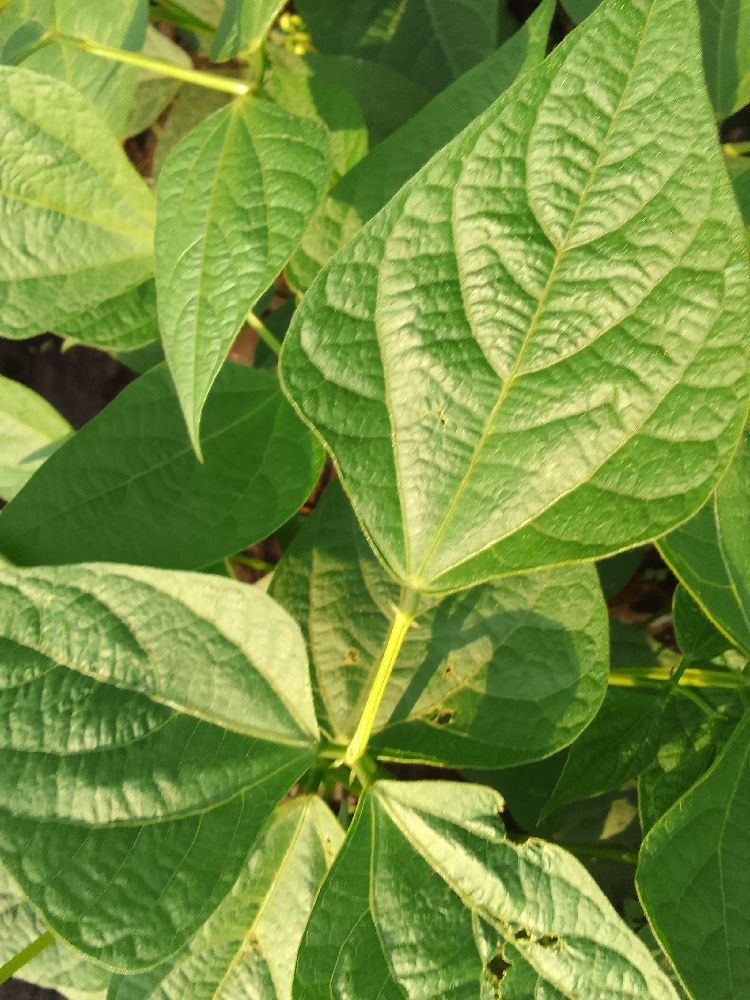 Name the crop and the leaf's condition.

common bean, healthy
